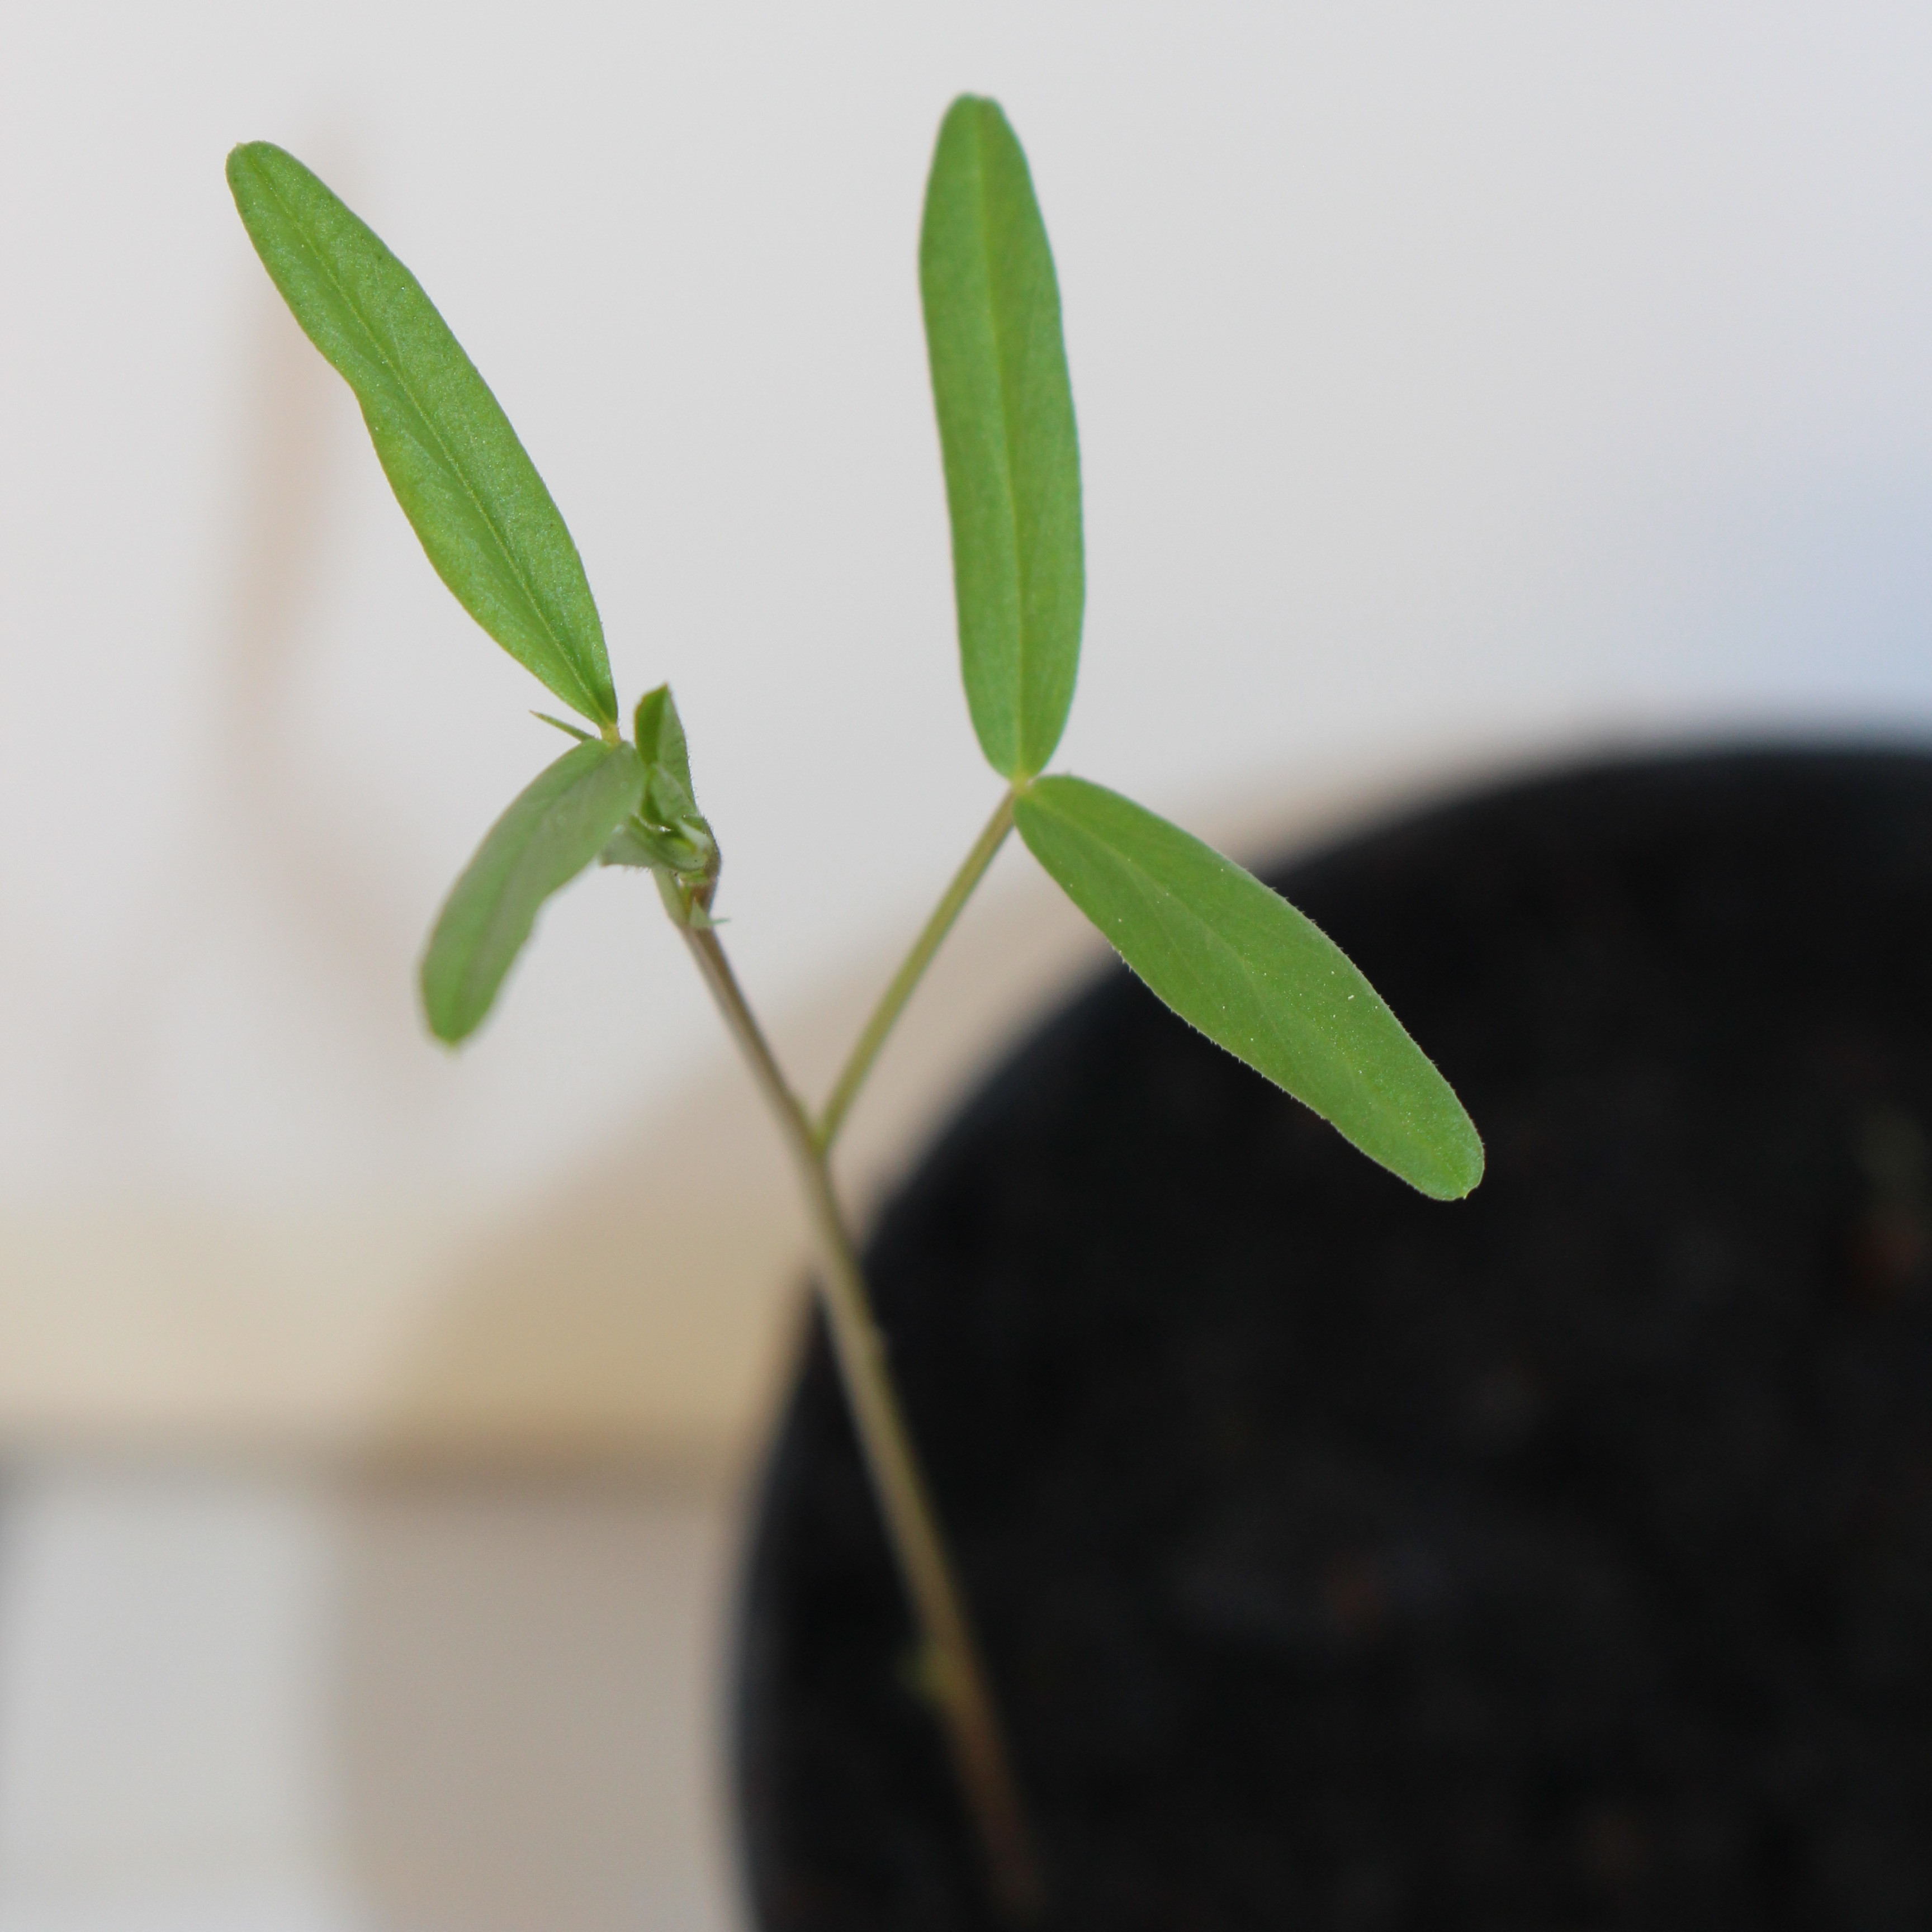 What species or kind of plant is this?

Vicia sativa
